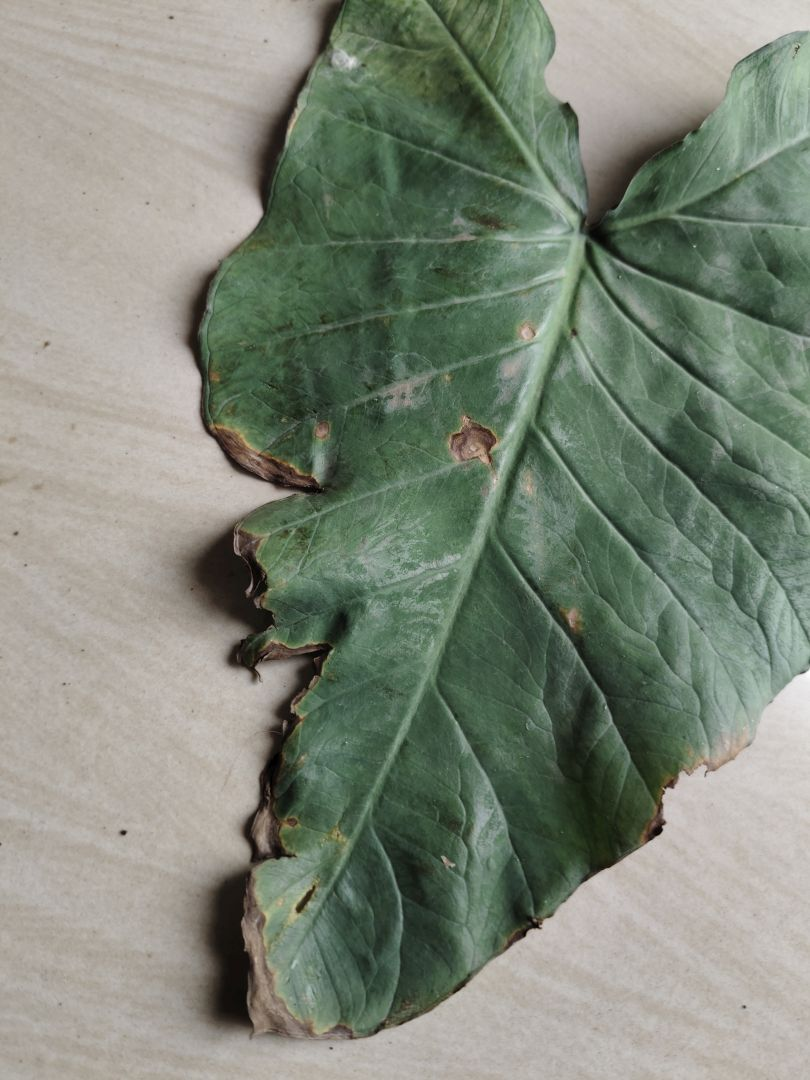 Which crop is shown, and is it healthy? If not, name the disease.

taro, leaf blight
